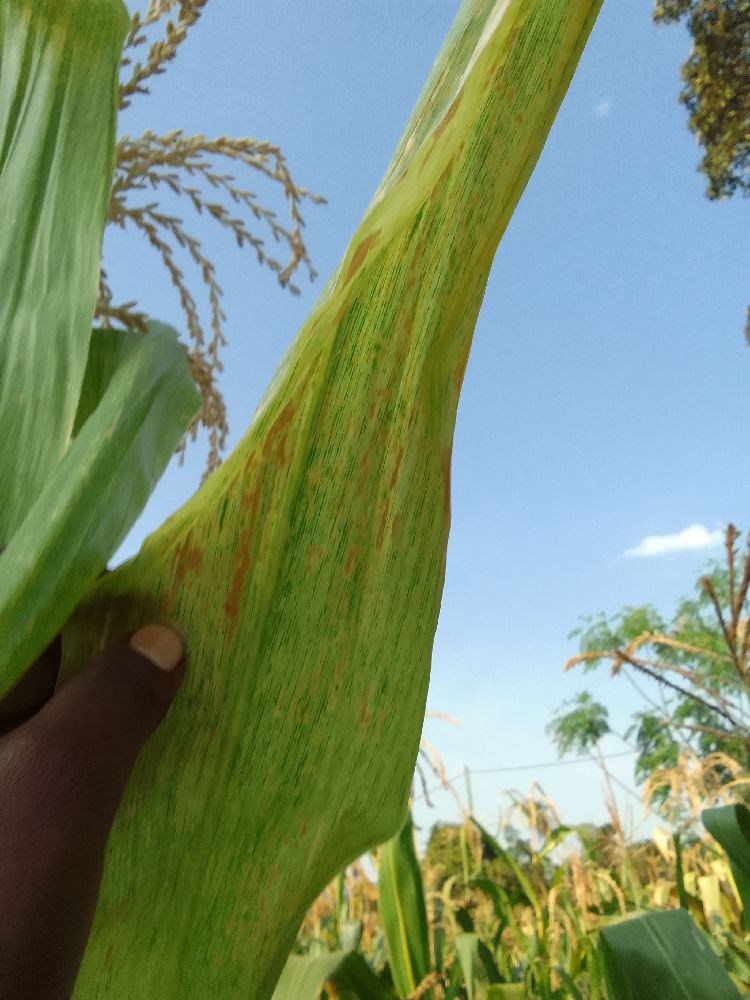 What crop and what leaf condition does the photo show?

maize, maize lethal necrosis
